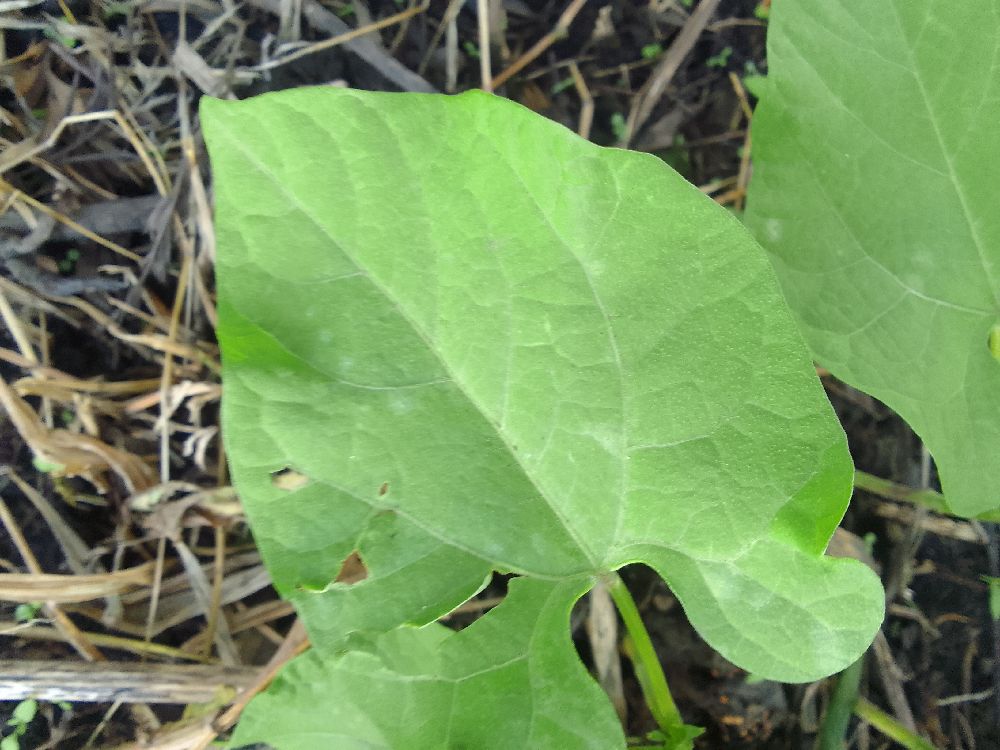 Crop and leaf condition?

common bean, healthy
